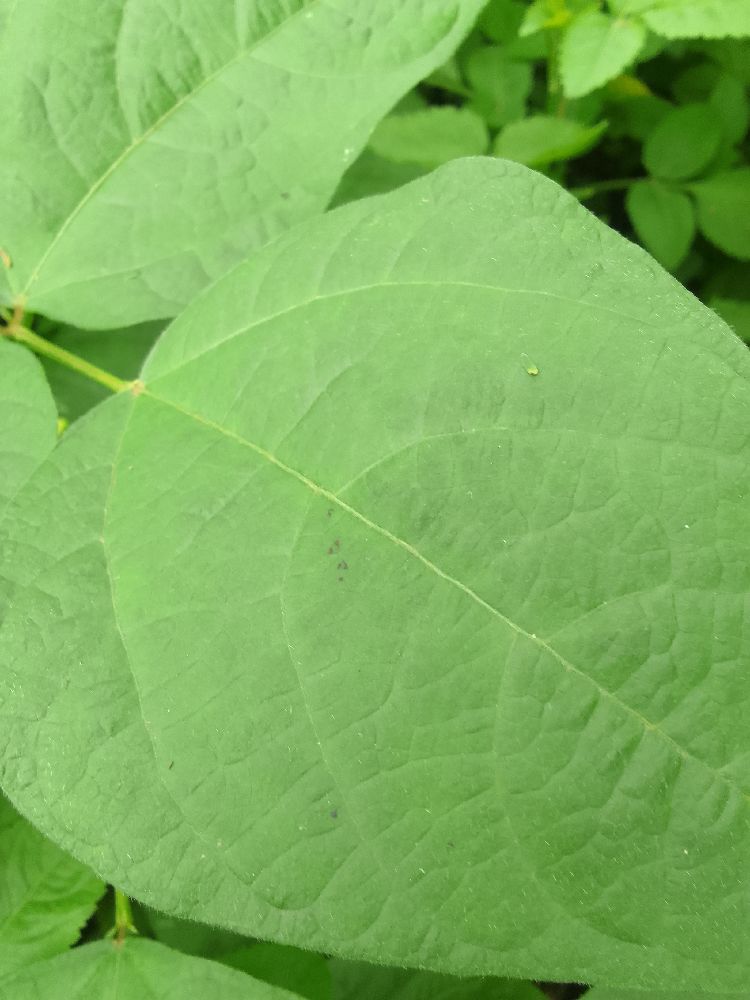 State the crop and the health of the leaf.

common bean, healthy
